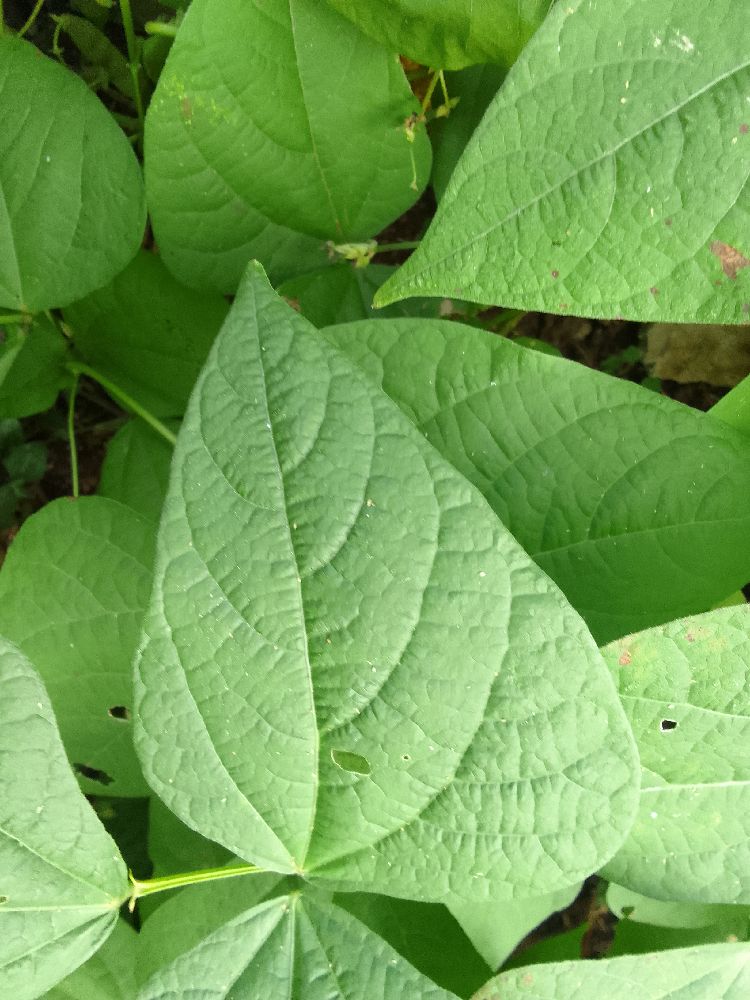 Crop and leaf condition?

common bean, healthy
